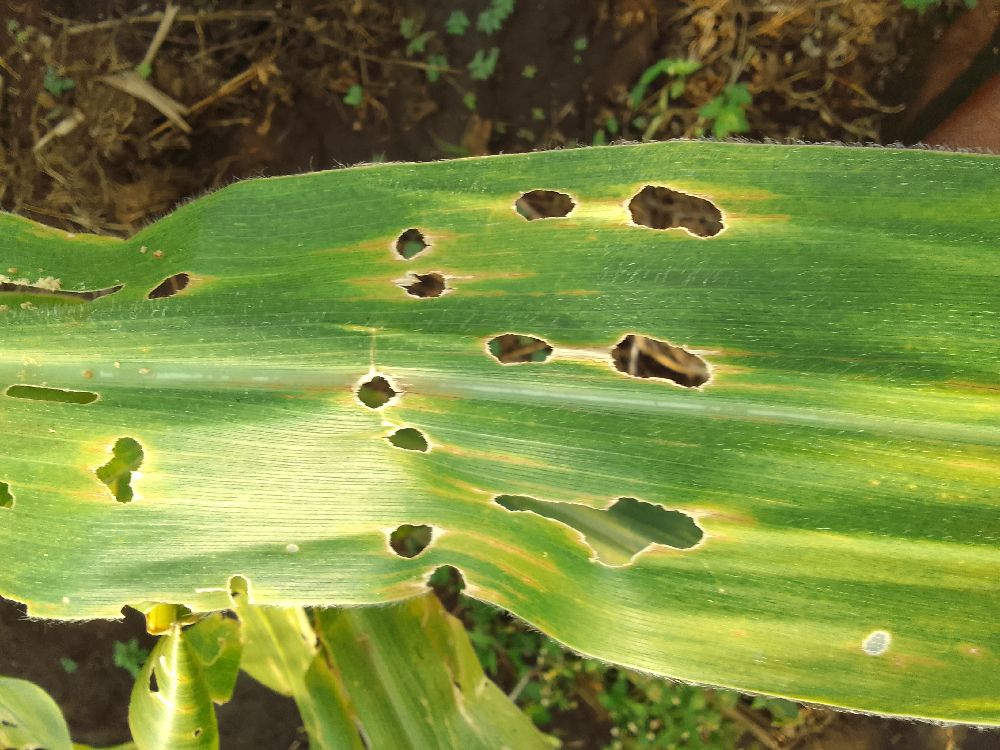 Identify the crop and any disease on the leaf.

maize, maize lethal necrosis
